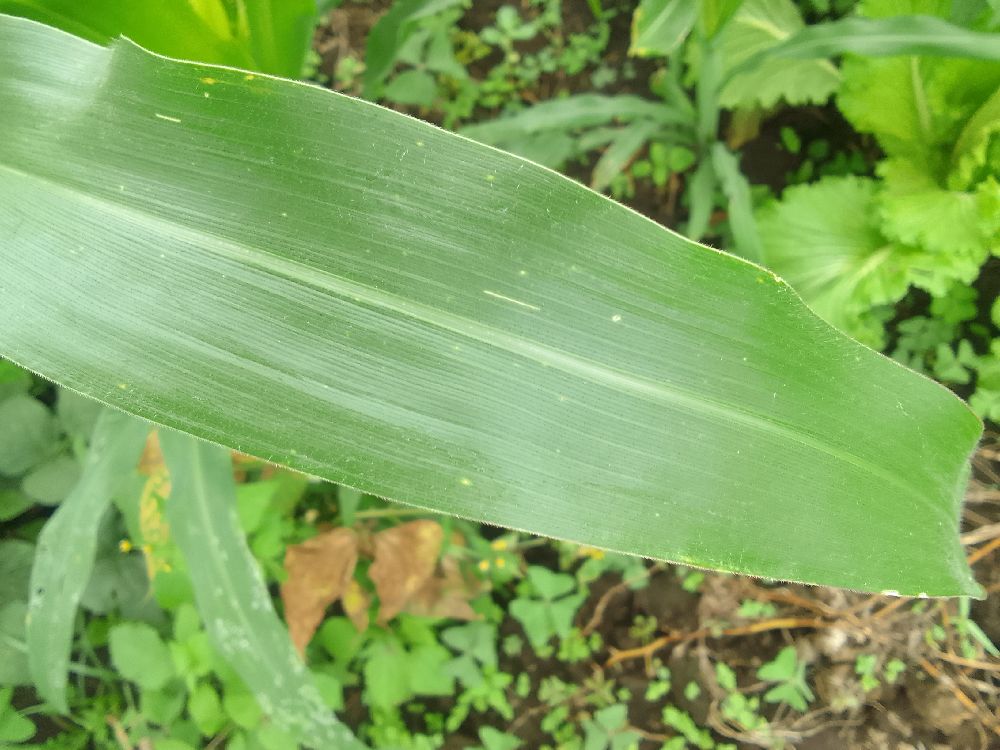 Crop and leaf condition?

maize, healthy
